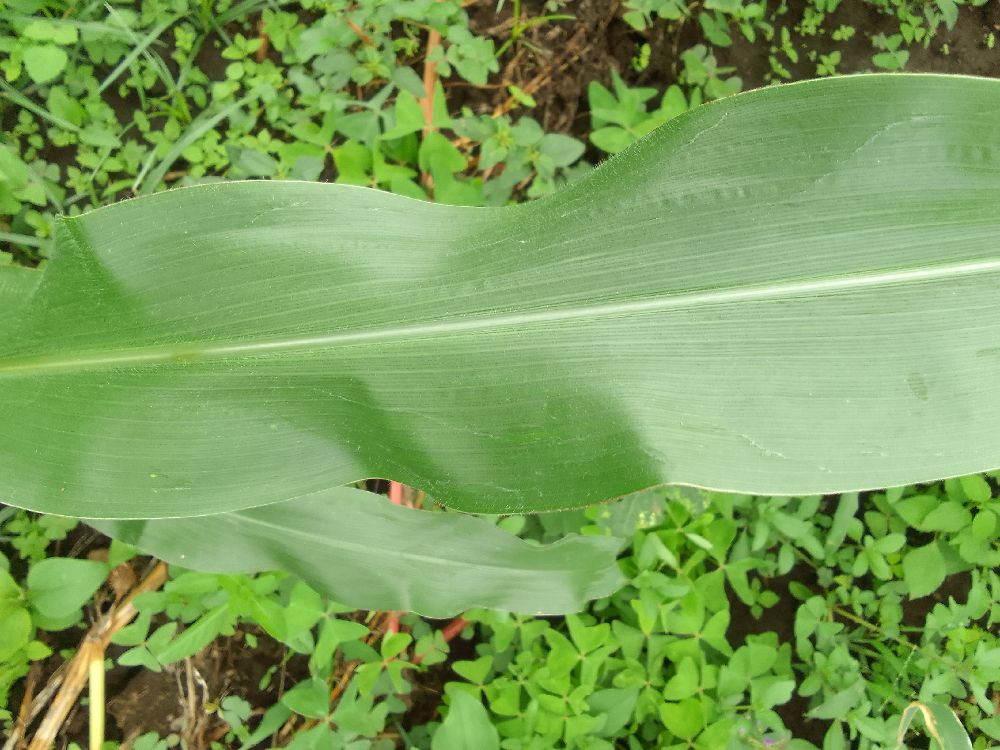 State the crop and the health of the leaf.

maize, healthy
